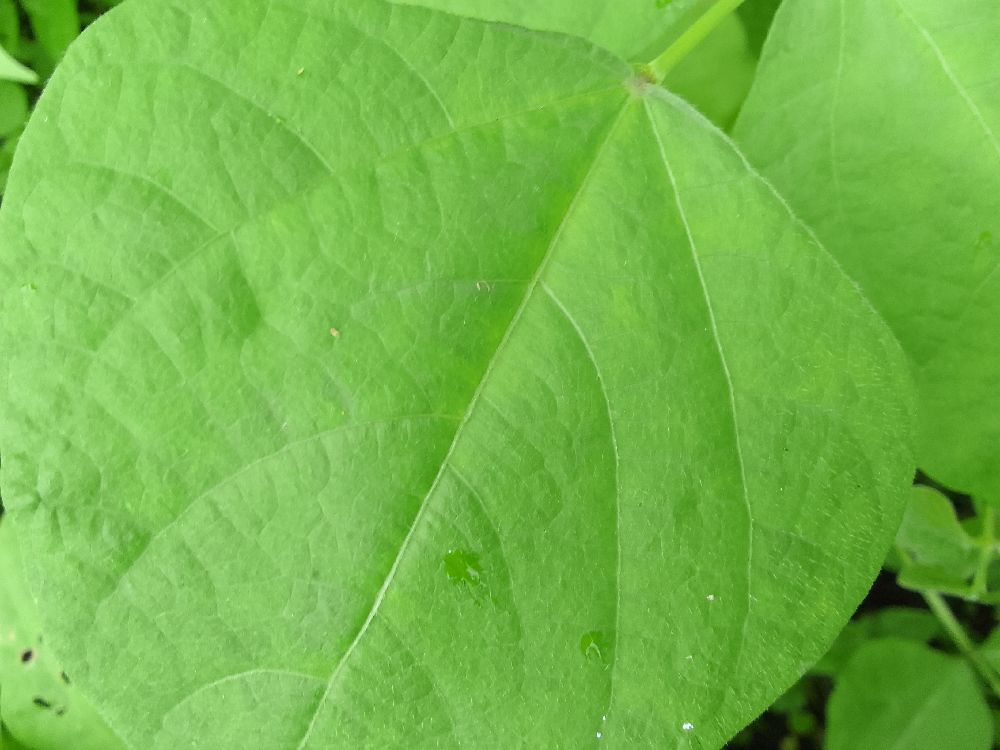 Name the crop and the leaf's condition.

maize, healthy
